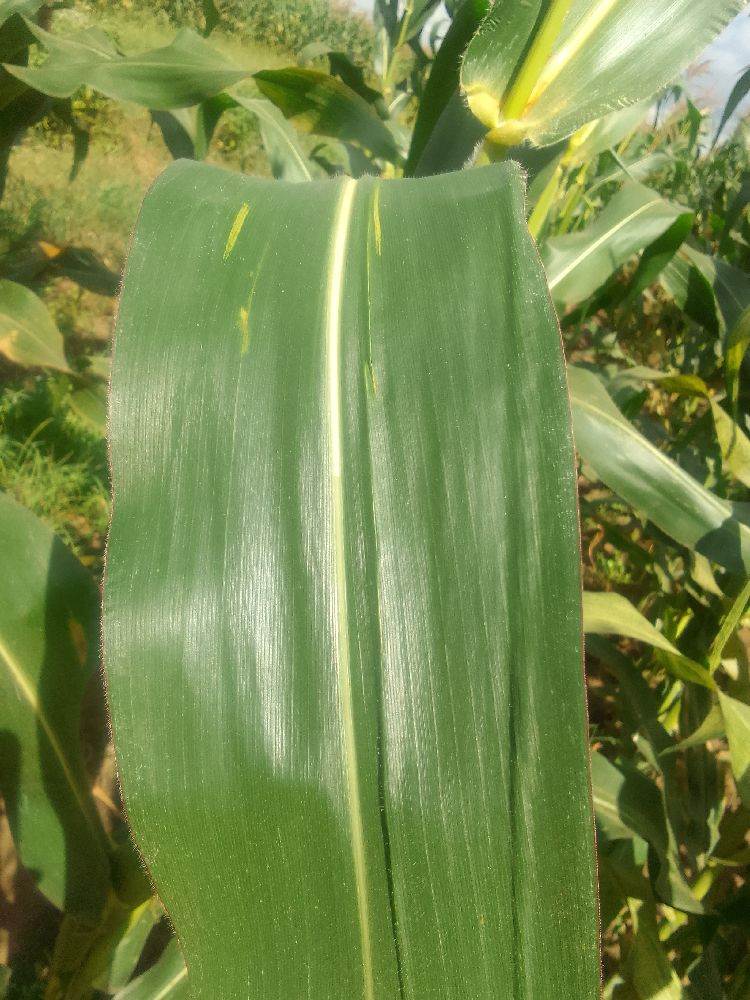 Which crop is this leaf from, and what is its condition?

maize, healthy
